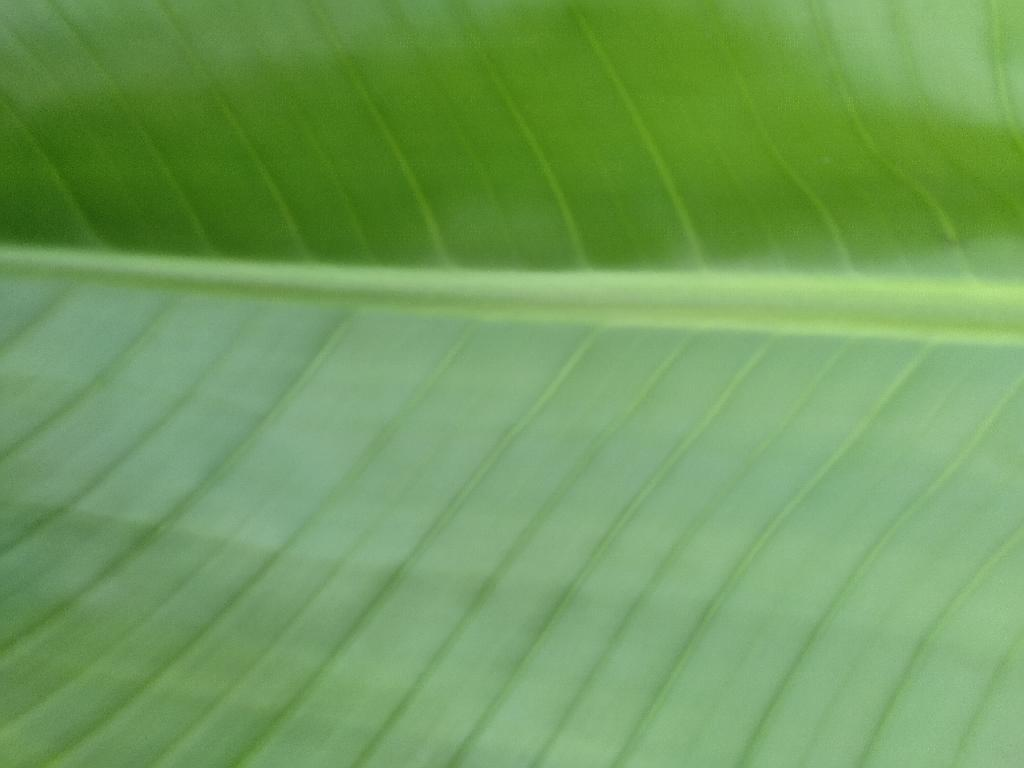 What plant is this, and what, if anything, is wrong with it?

banana, healthy
